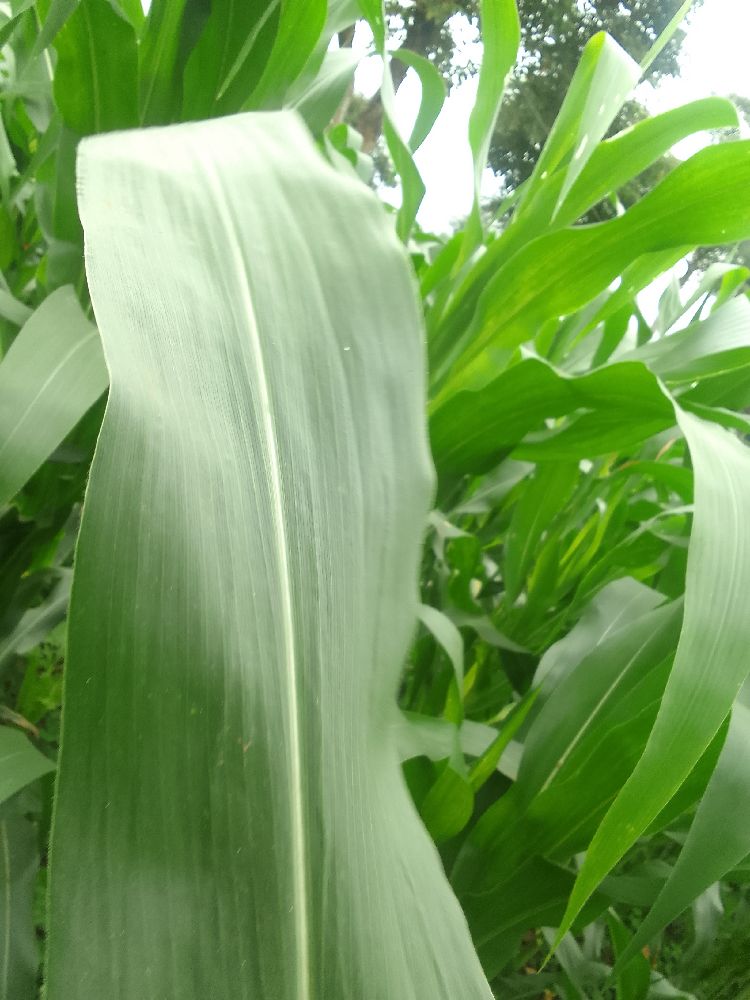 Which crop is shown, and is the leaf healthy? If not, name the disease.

maize, healthy
